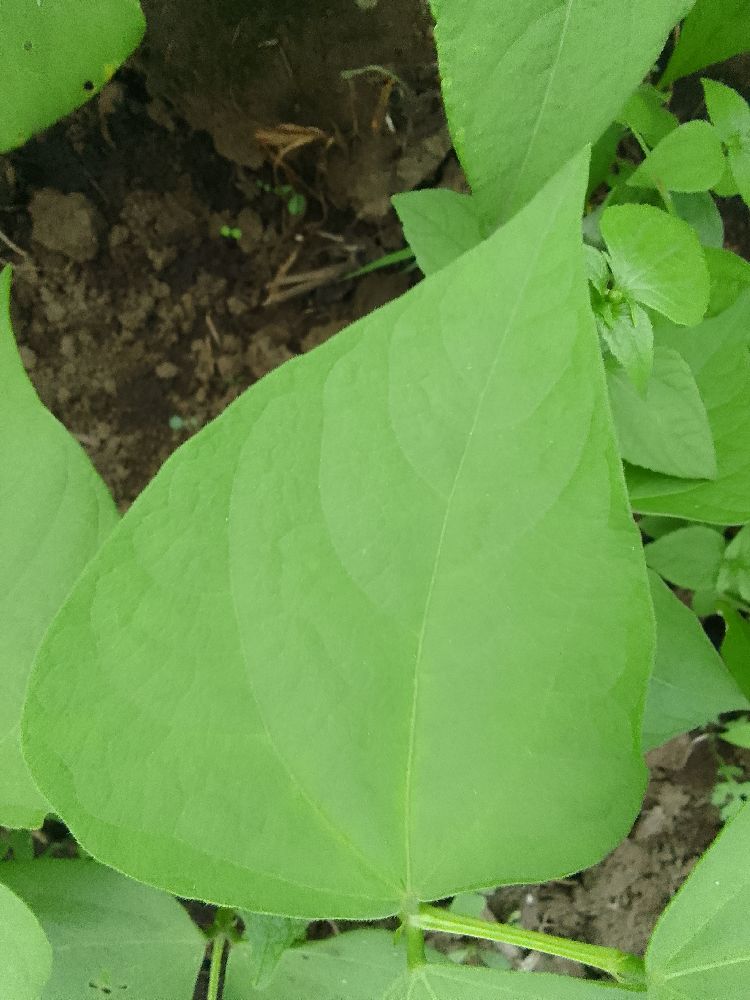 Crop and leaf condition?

common bean, healthy
